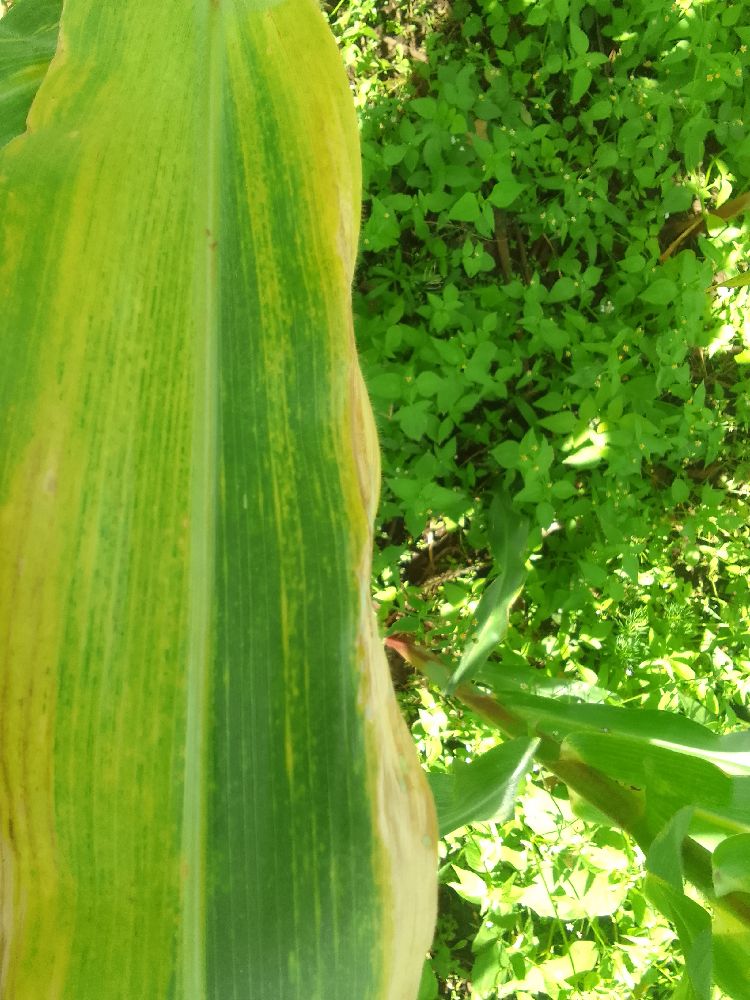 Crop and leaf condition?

maize, maize lethal necrosis
